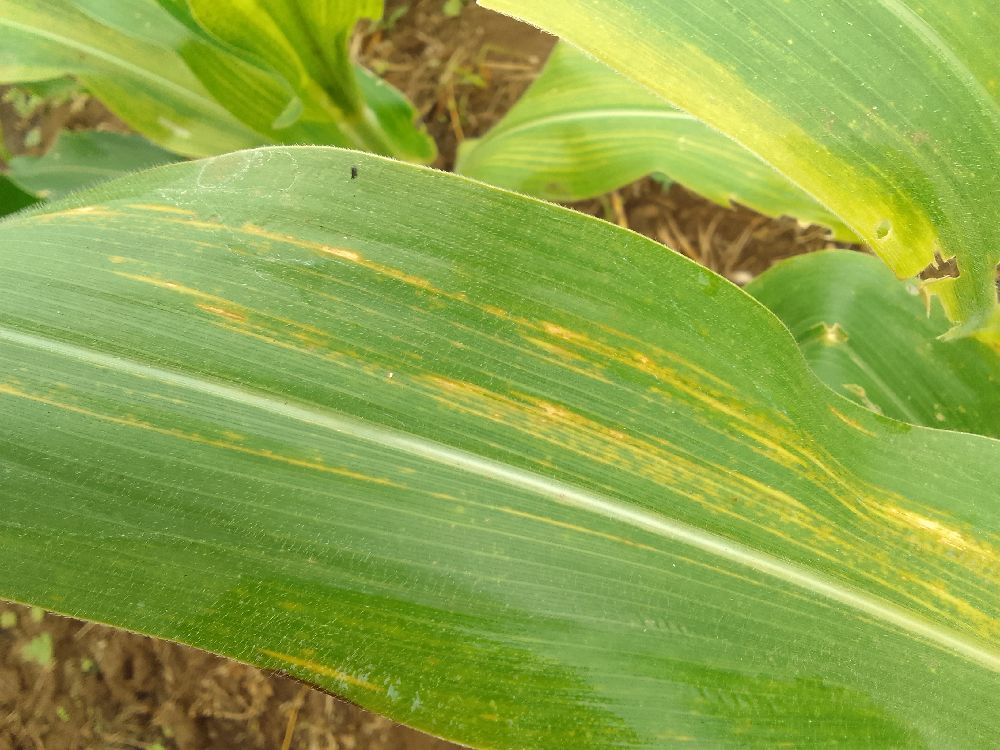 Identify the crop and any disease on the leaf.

maize, maize lethal necrosis
